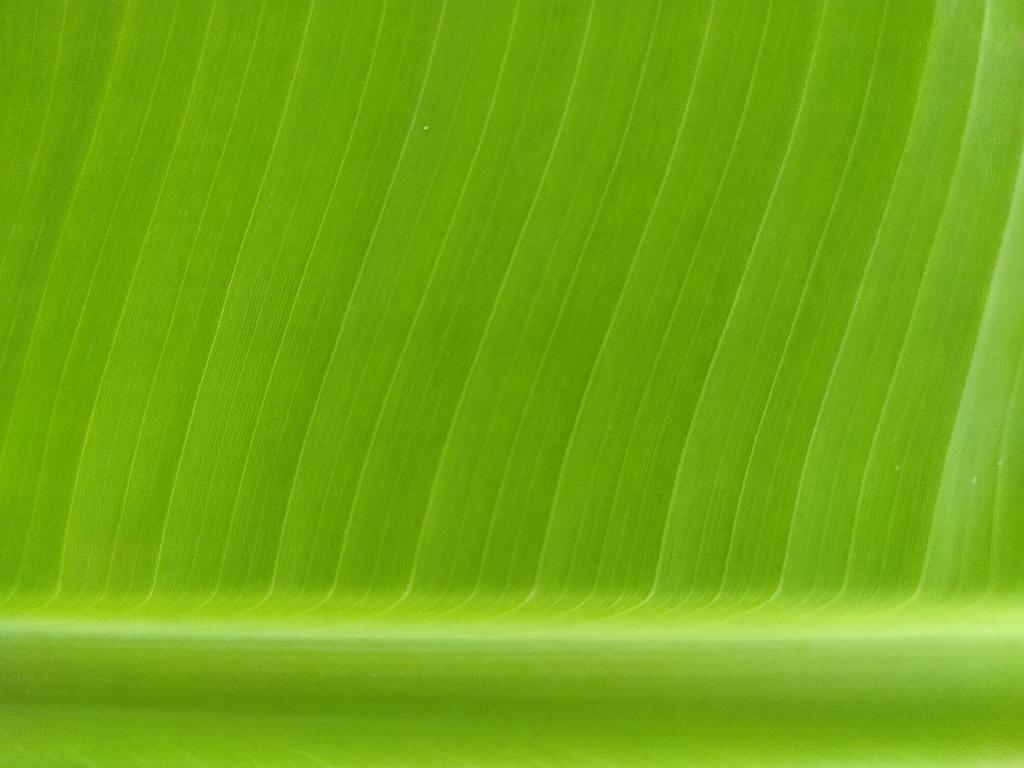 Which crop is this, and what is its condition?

banana, healthy
